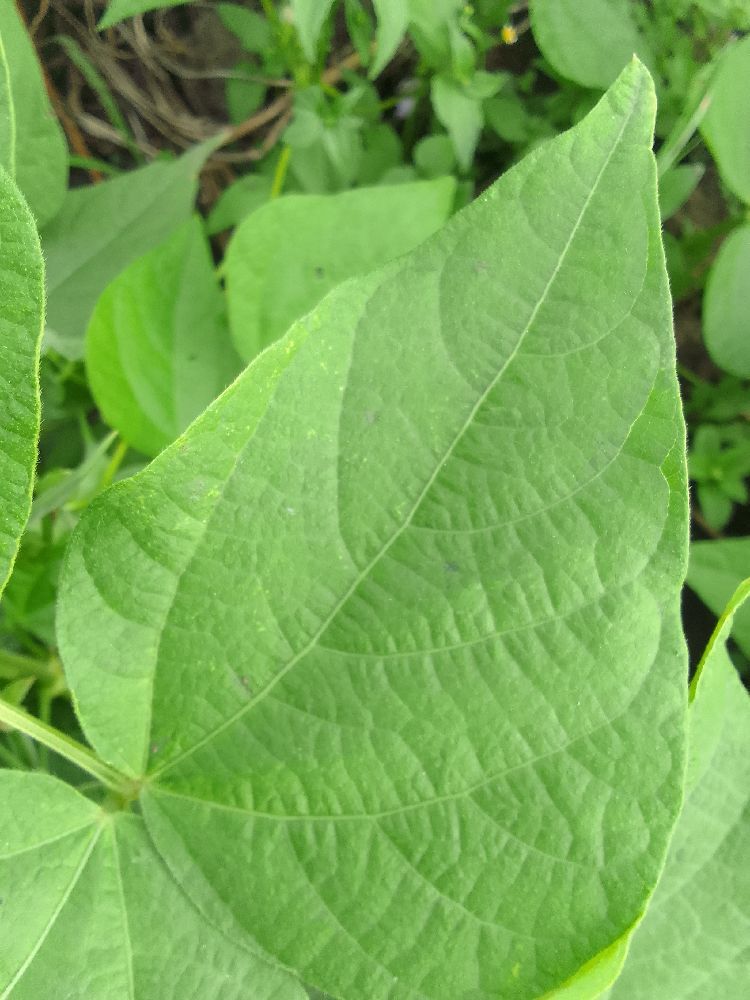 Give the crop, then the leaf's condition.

common bean, healthy
